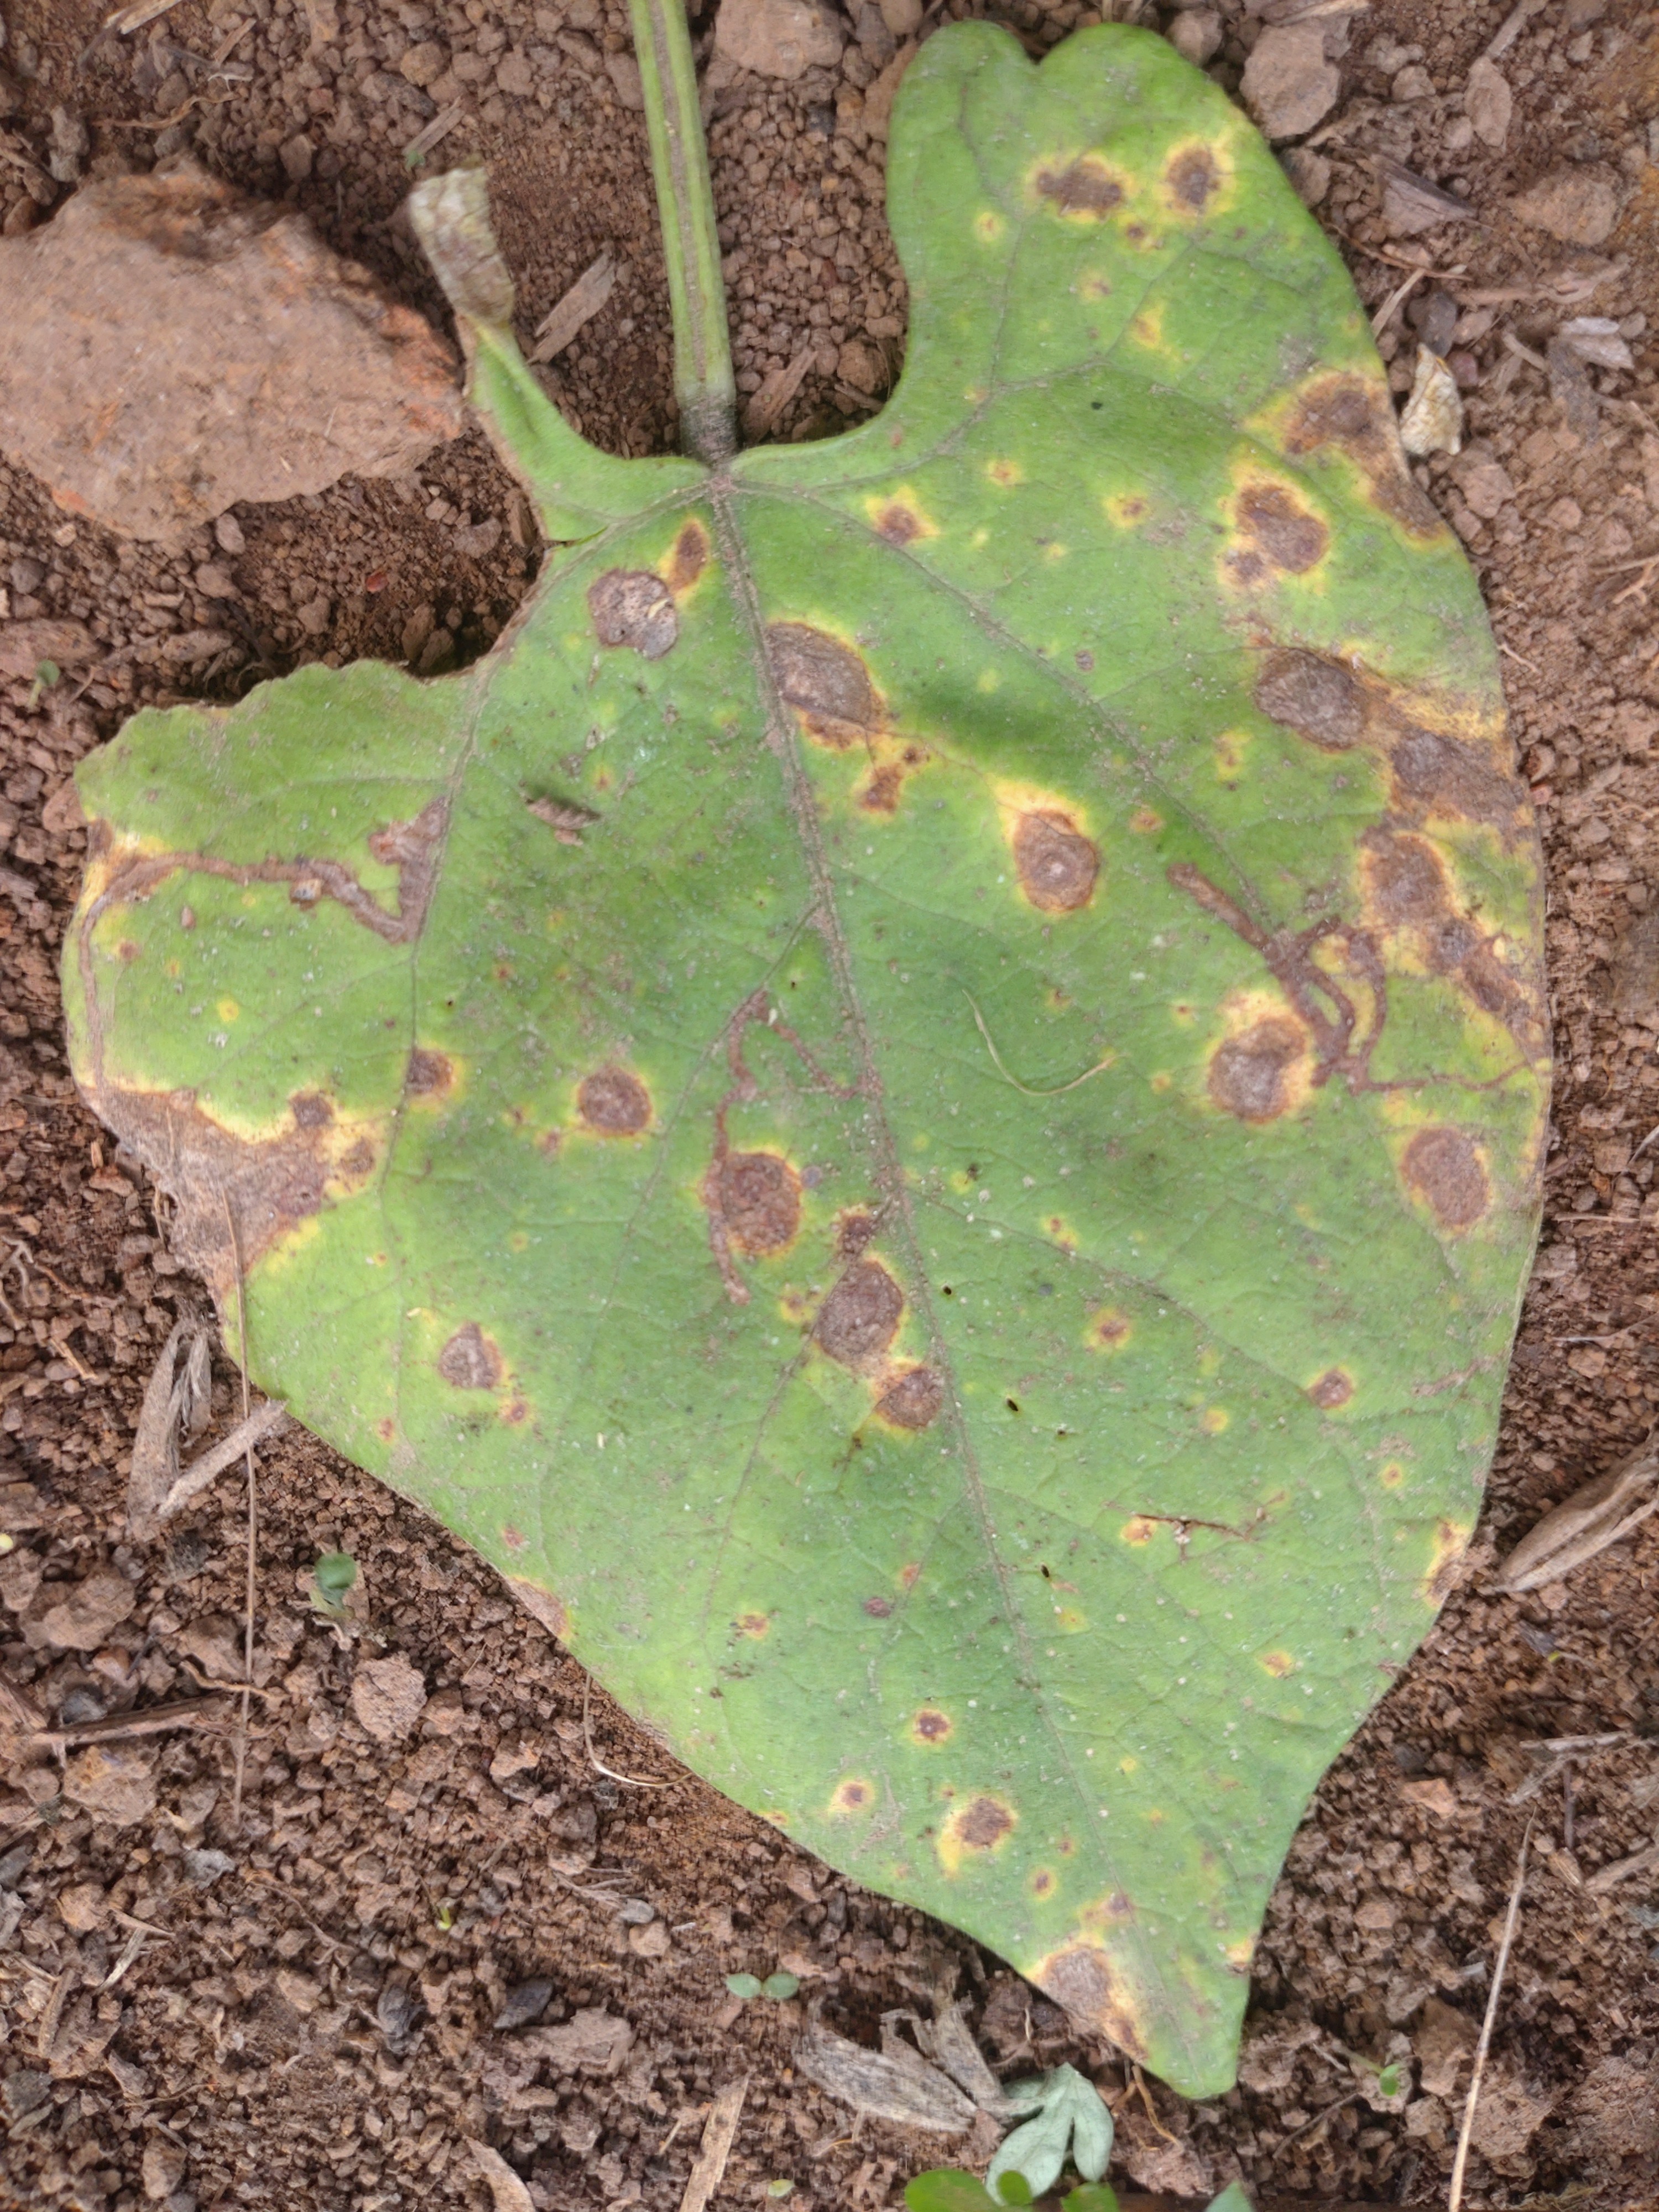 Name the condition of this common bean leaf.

rust
